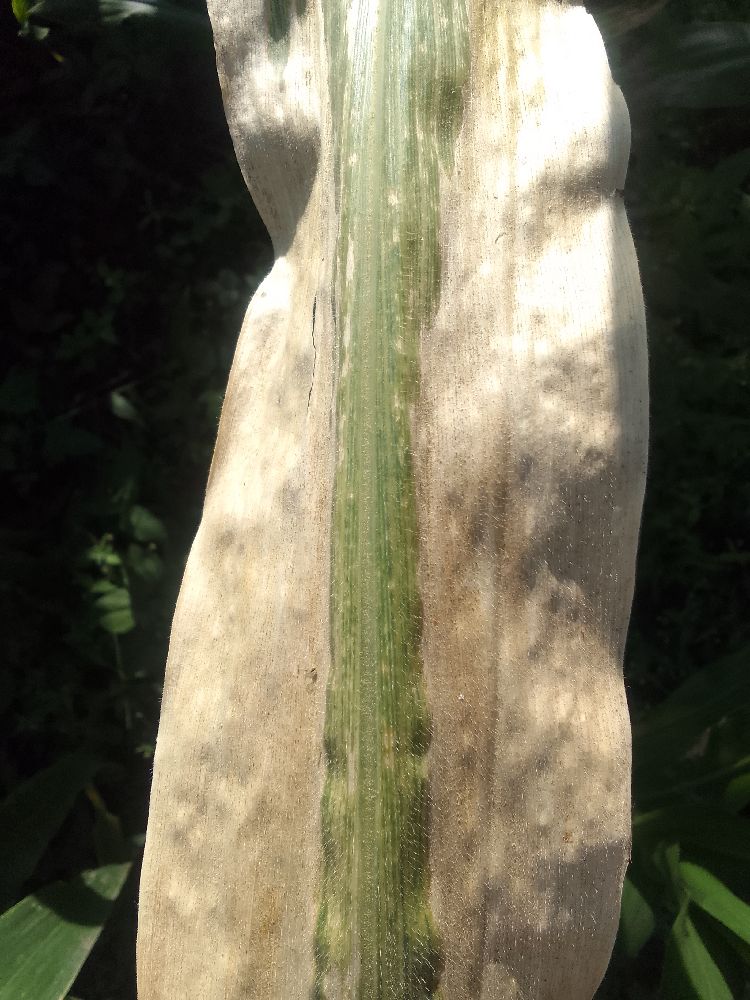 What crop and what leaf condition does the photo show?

maize, maize lethal necrosis
